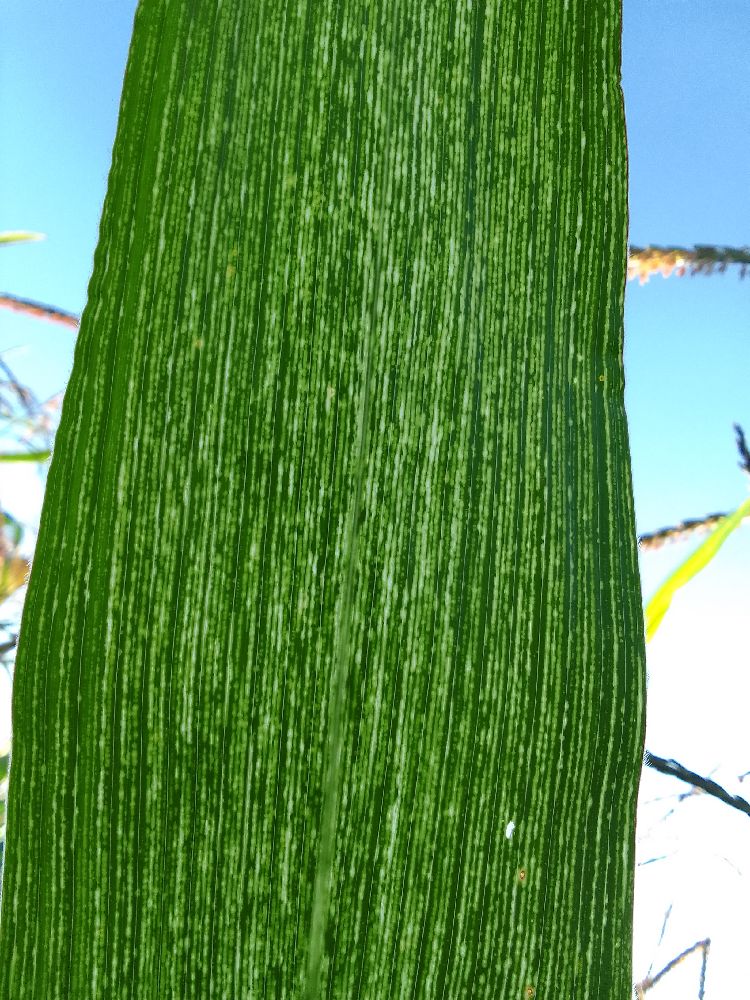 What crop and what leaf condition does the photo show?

maize, maize streak virus
